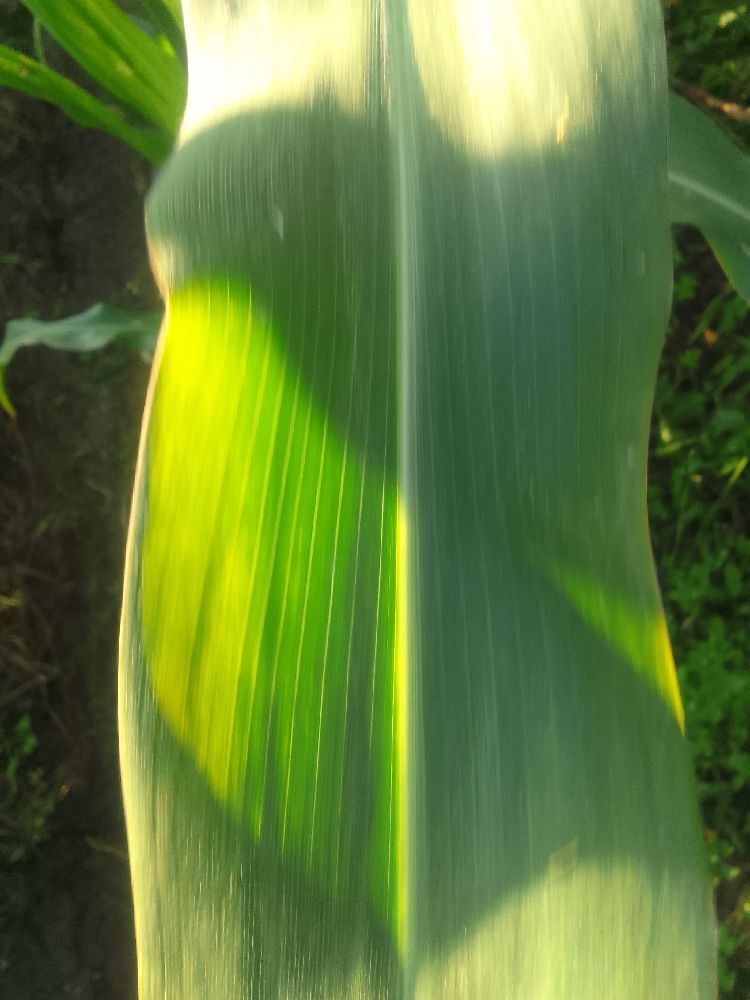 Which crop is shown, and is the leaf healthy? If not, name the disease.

maize, healthy
